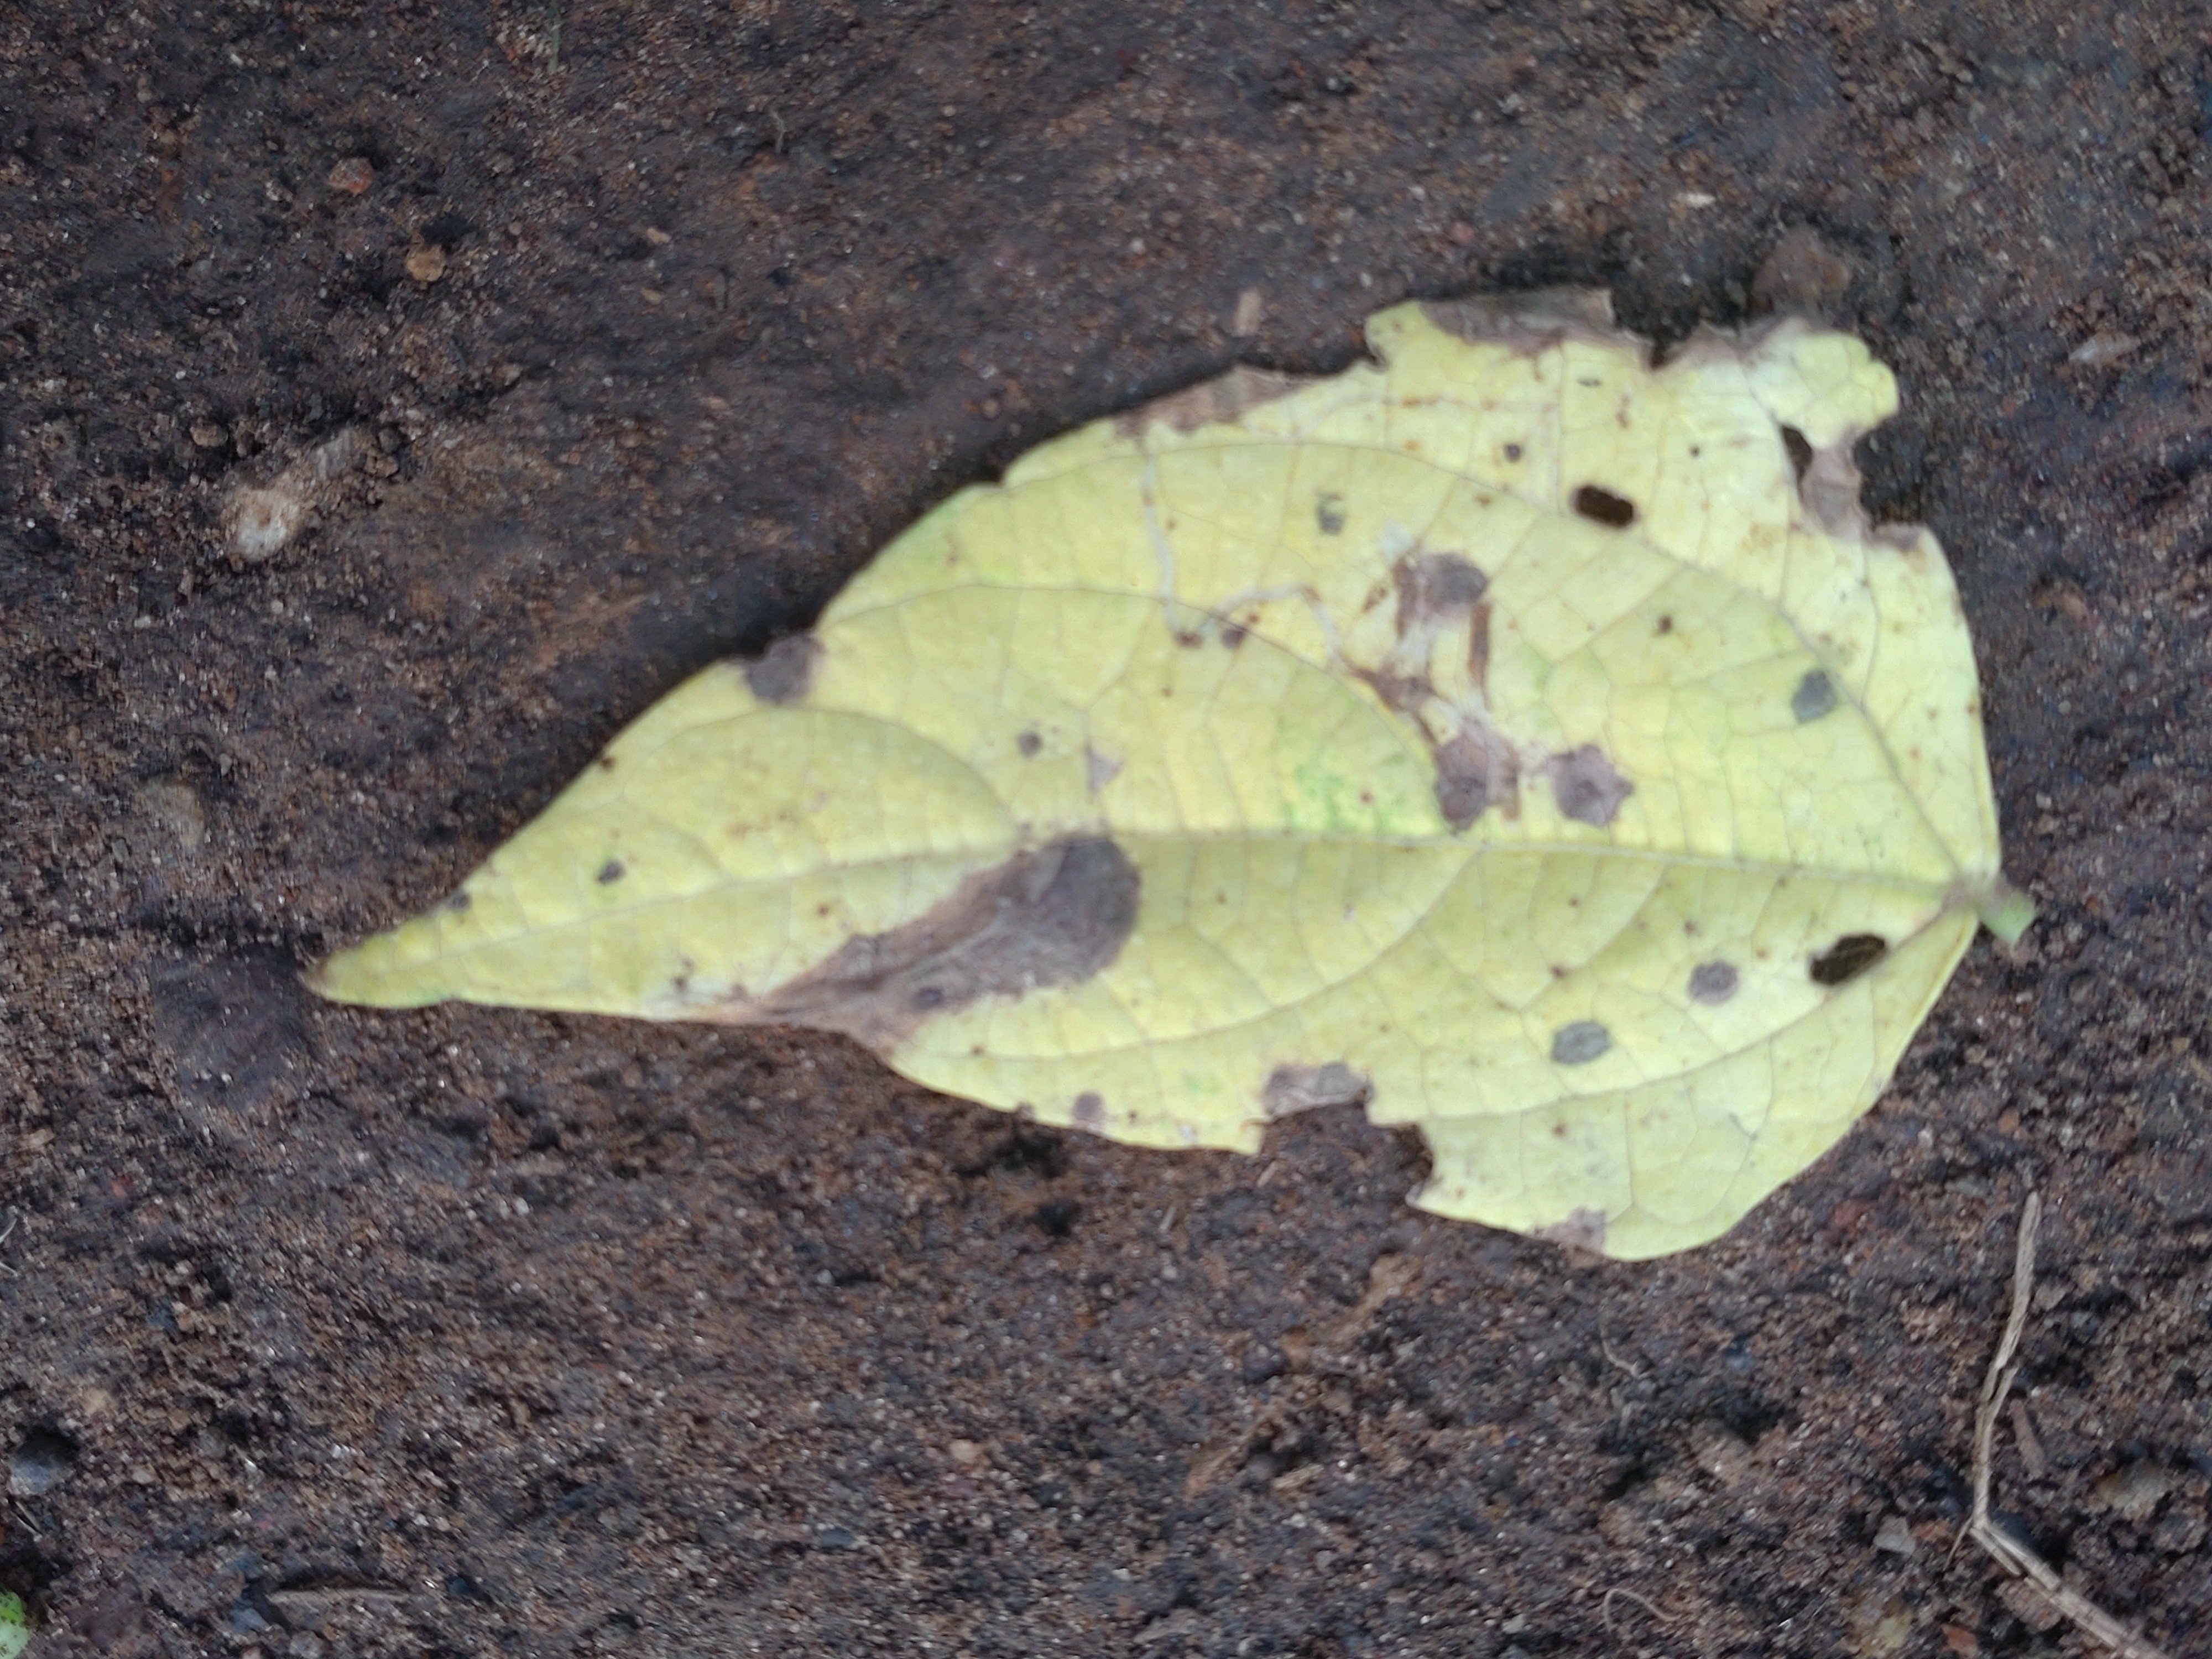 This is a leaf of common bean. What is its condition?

anthracnose
